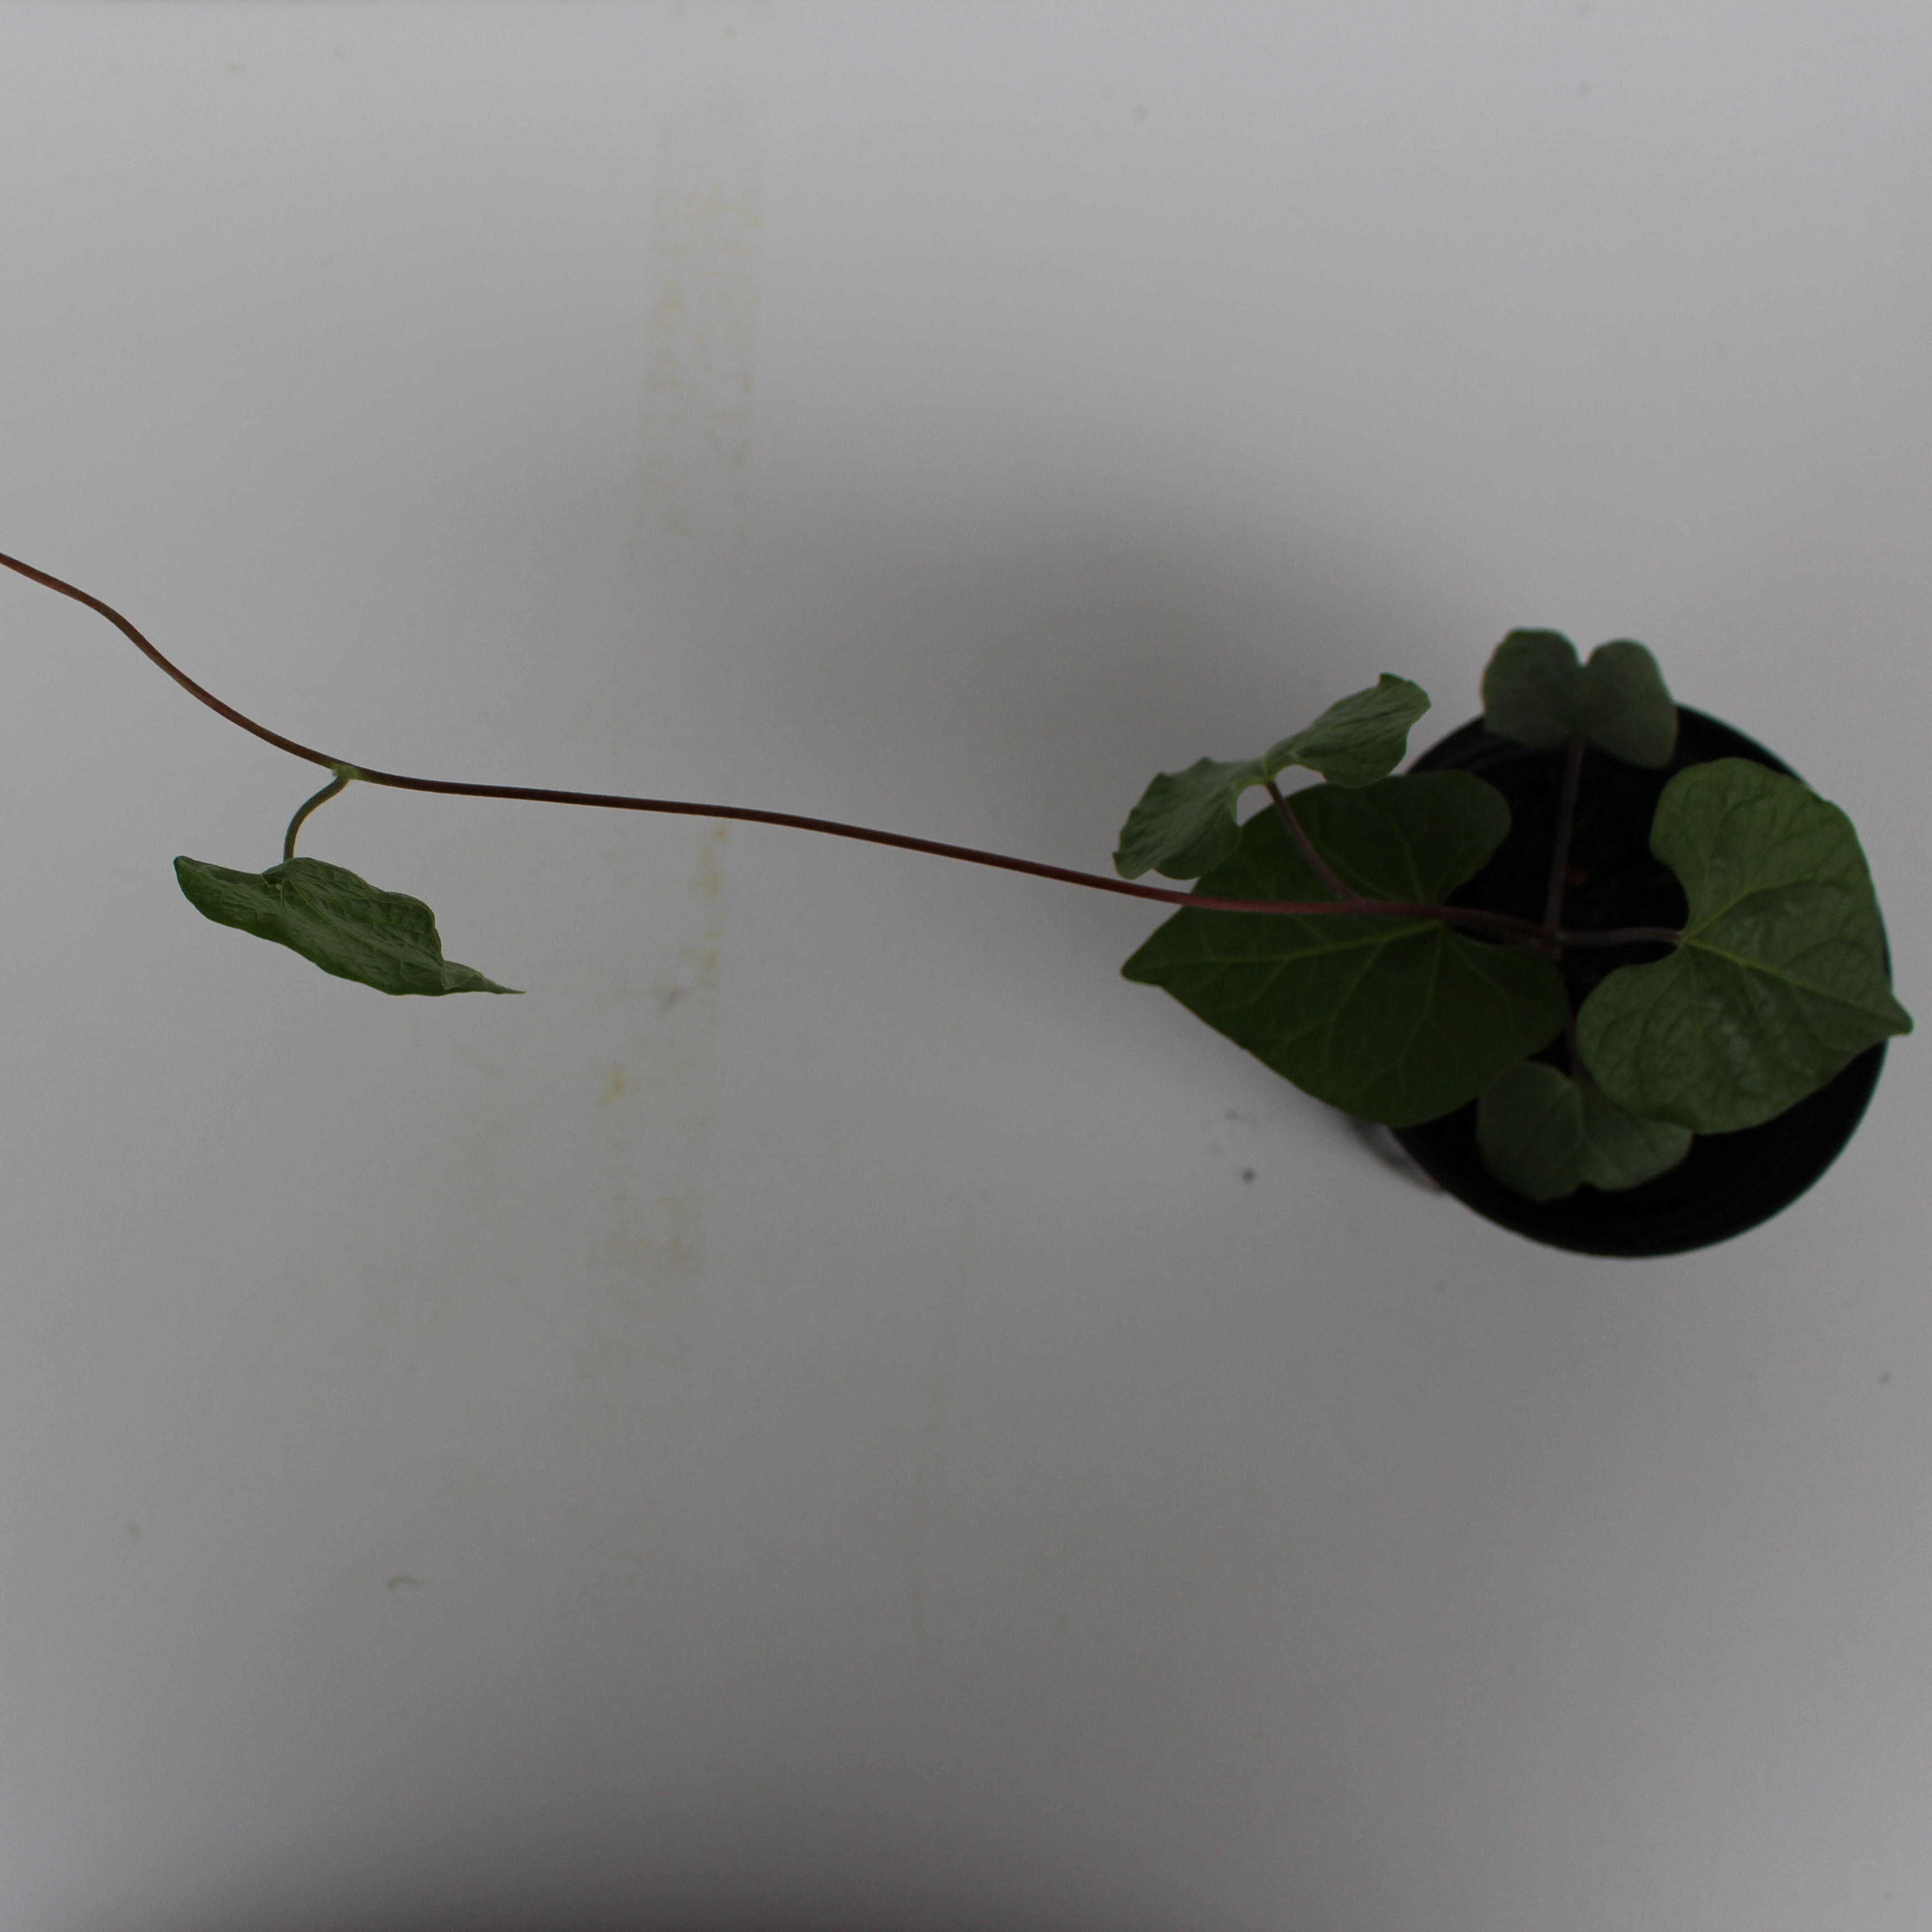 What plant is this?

Convolvulus arvensis
